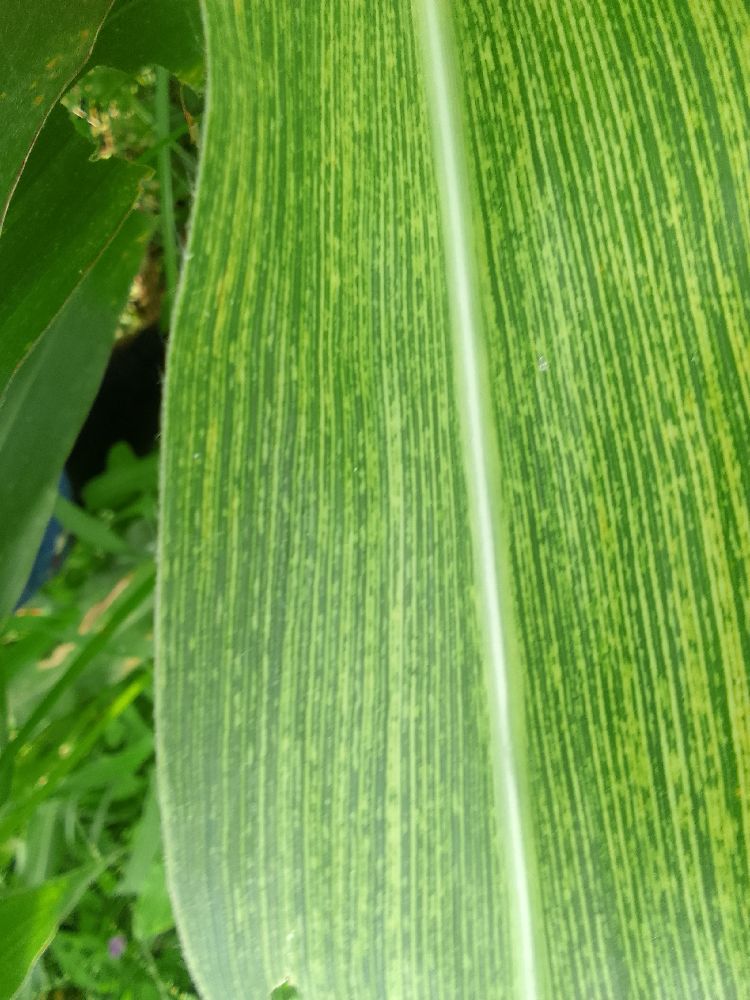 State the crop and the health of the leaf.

maize, maize streak virus
